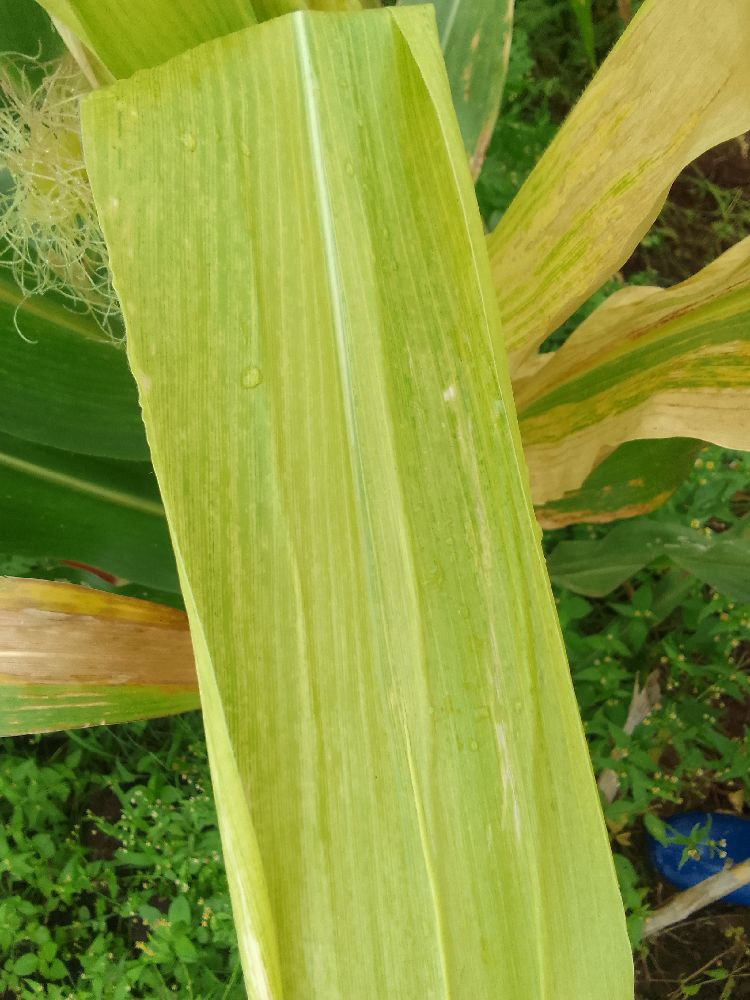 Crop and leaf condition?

maize, maize lethal necrosis
